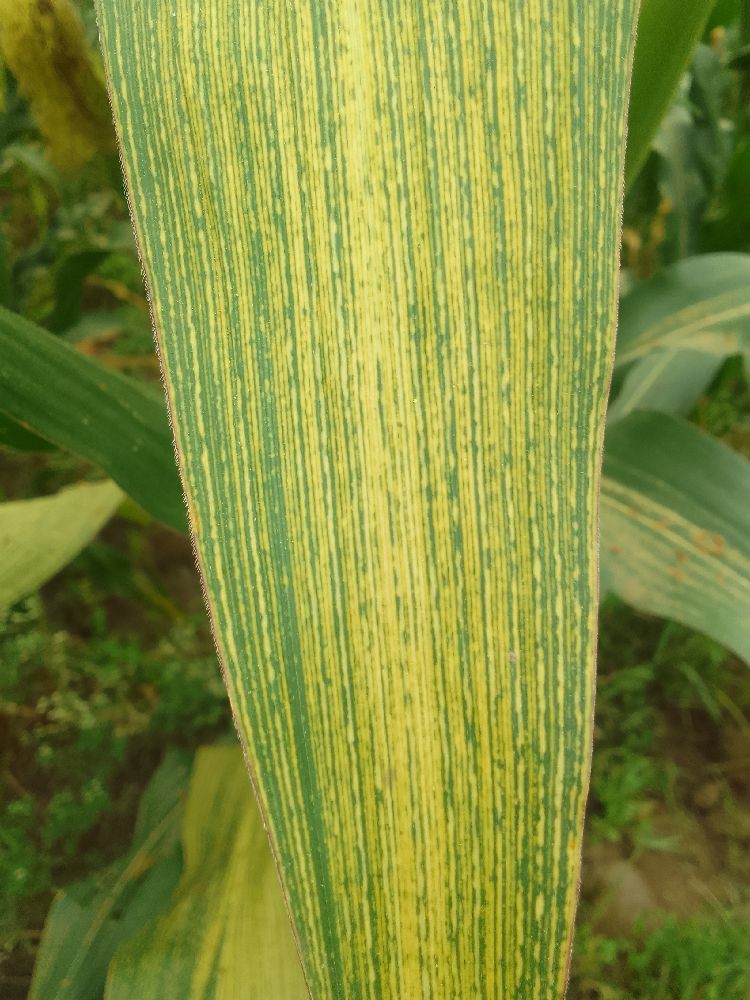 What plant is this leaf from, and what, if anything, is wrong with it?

maize, maize streak virus
